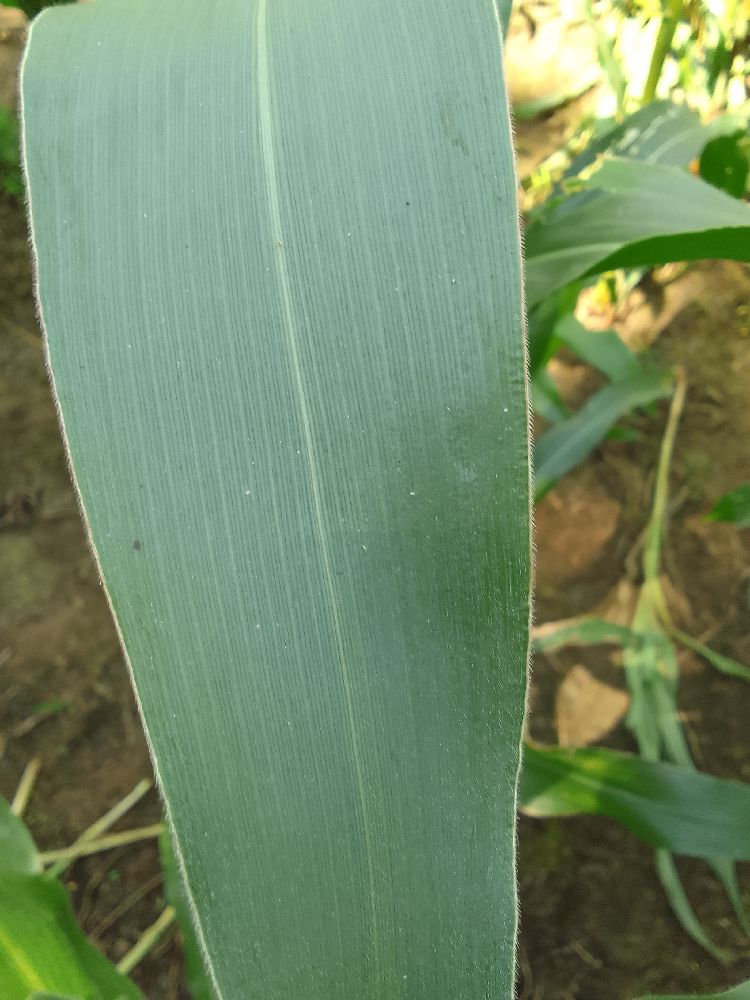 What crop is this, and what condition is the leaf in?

maize, healthy
